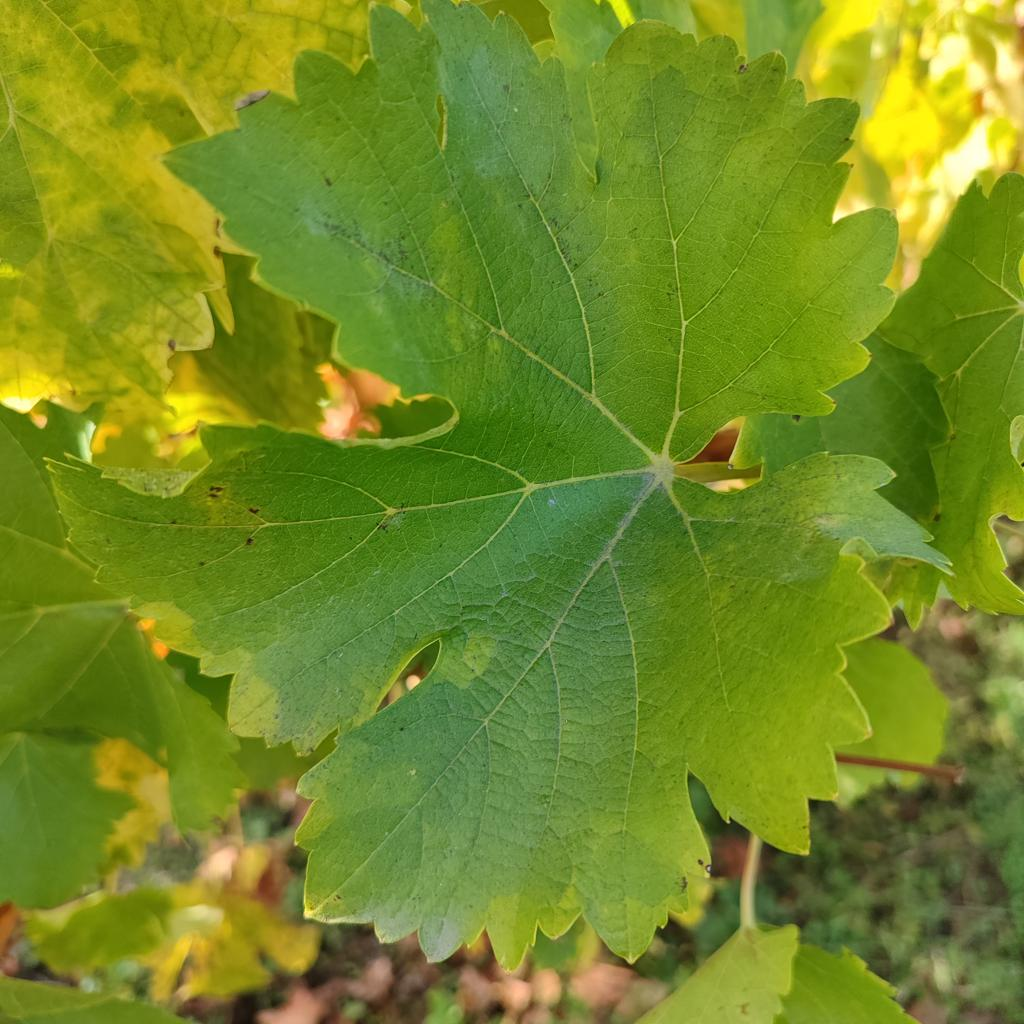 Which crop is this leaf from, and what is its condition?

grapevine, powdery mildew
